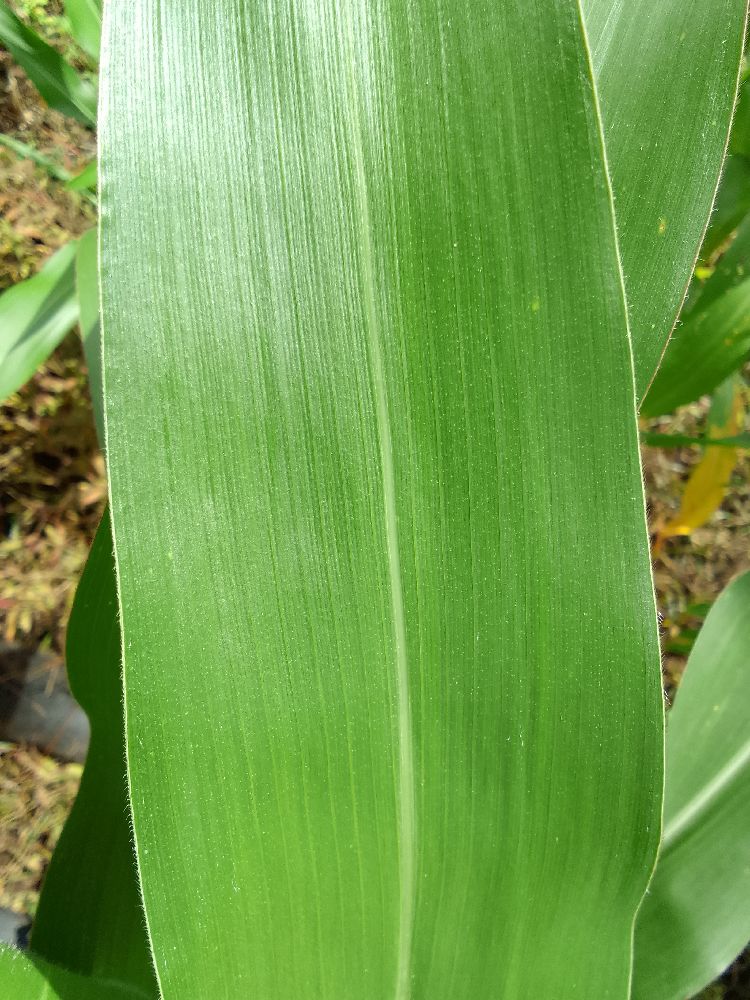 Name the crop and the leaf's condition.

maize, healthy
